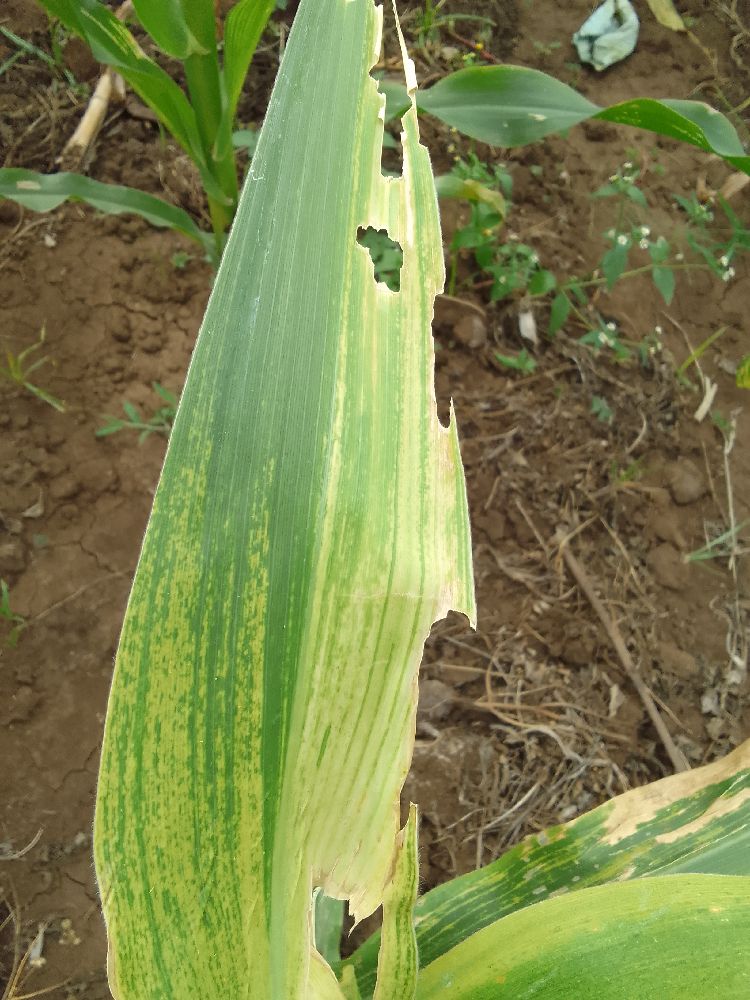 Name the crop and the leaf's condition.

maize, maize lethal necrosis
